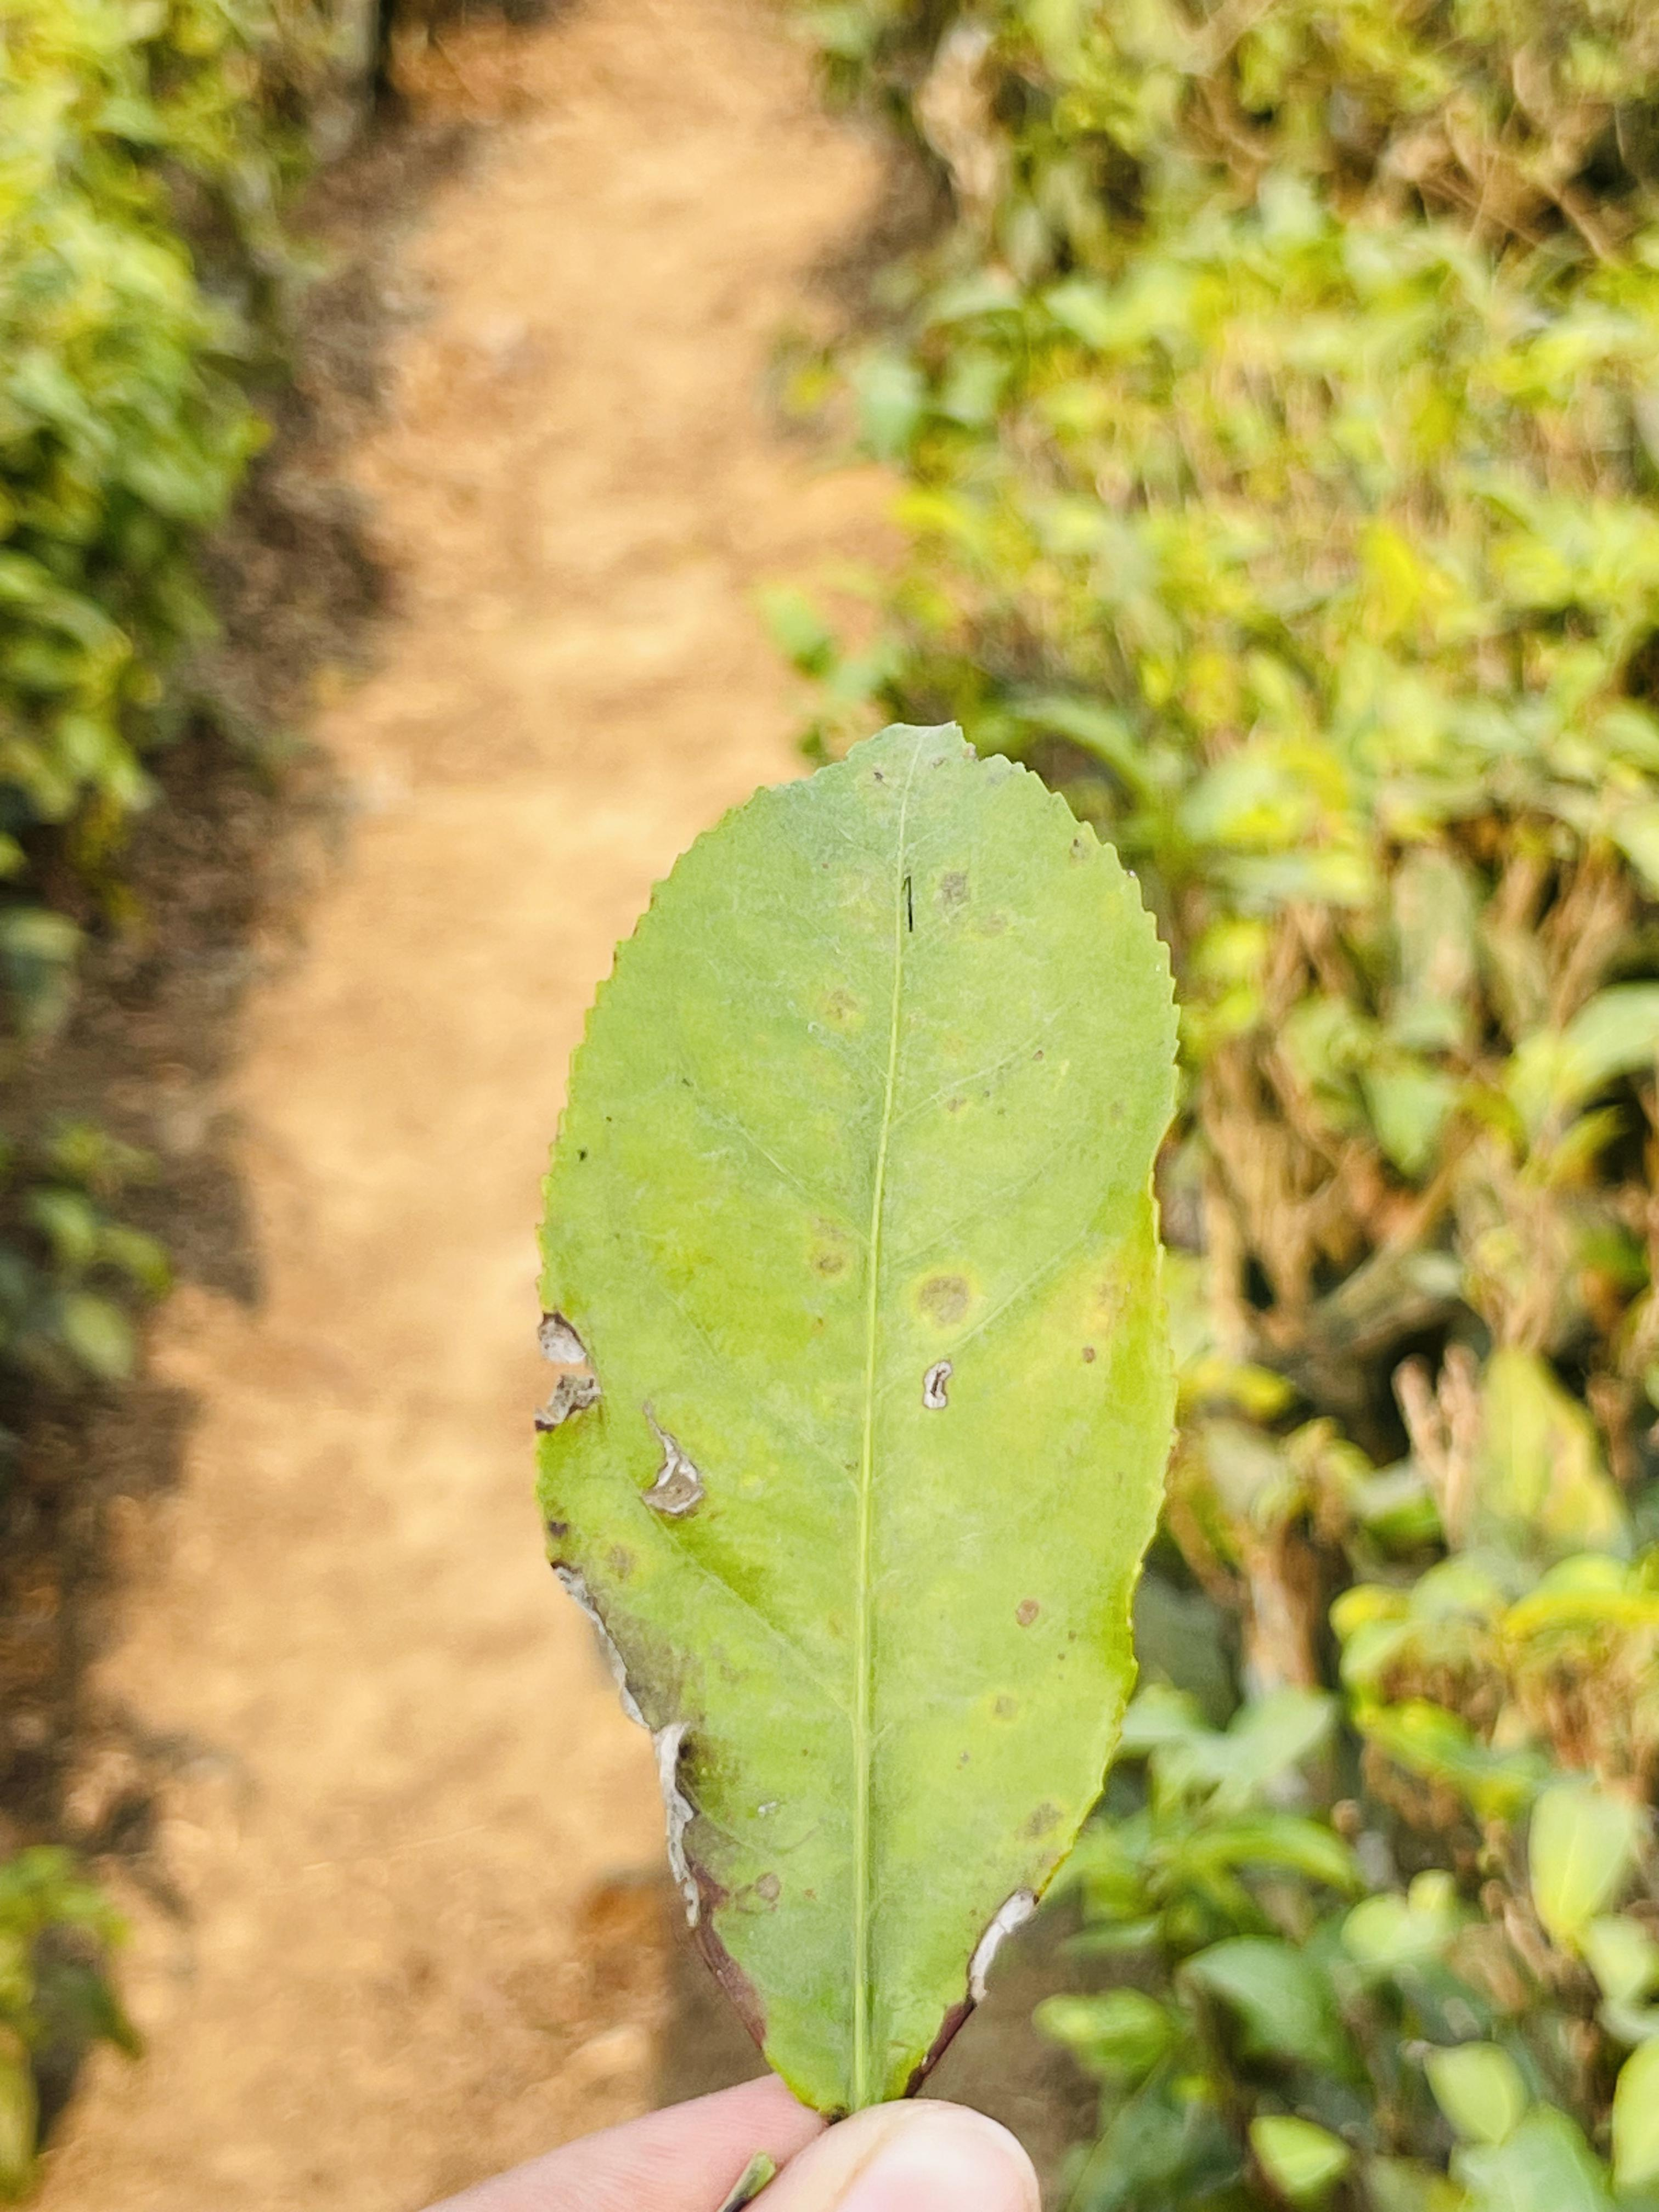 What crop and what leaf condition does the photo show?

tea, red rust
